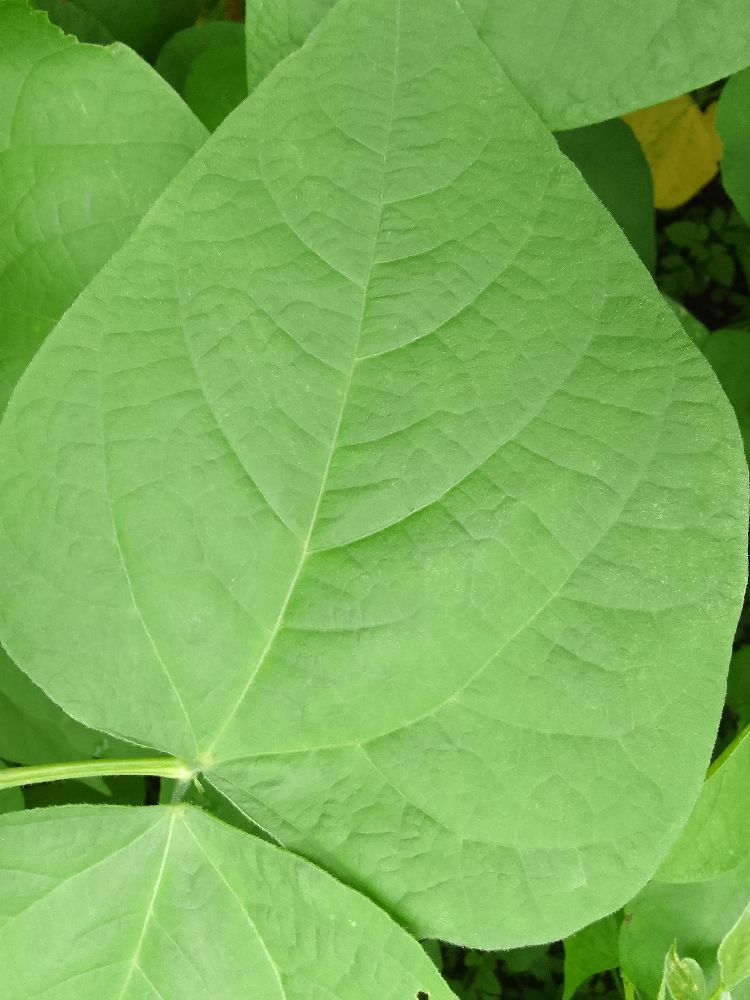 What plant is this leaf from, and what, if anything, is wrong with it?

common bean, healthy
